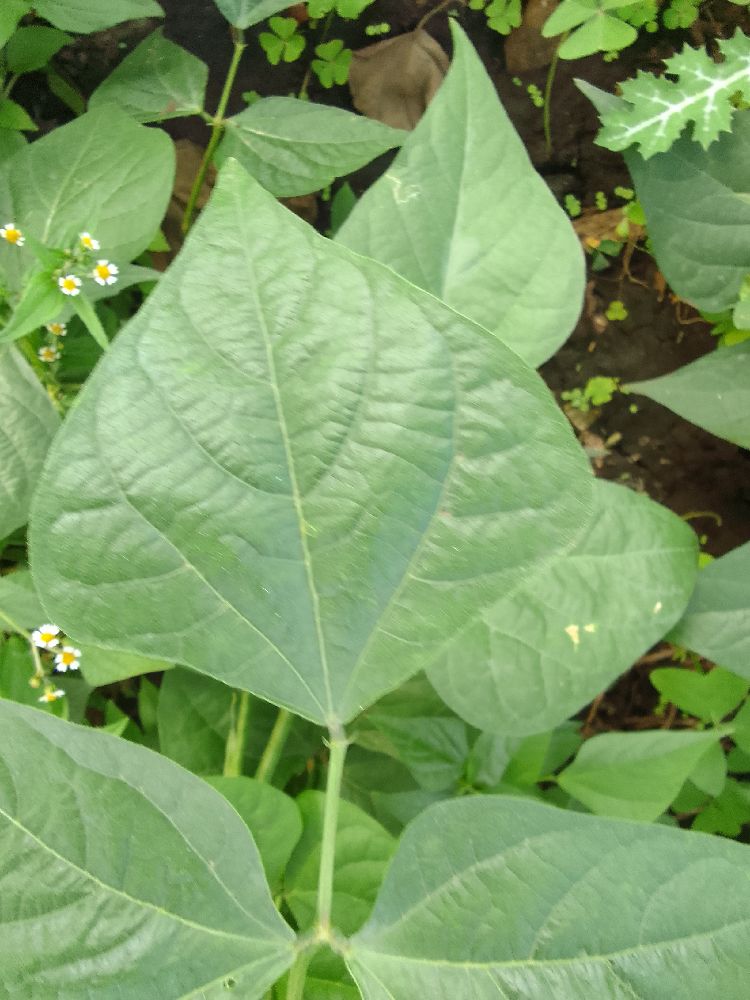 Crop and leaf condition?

common bean, healthy
